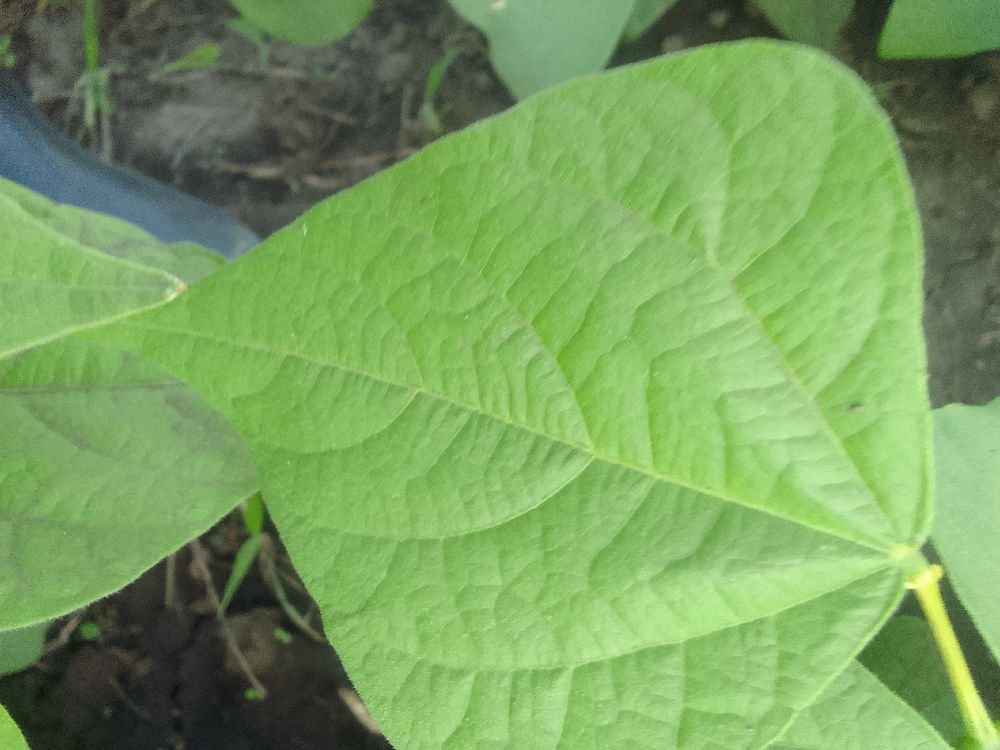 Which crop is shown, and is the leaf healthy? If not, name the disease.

common bean, healthy
